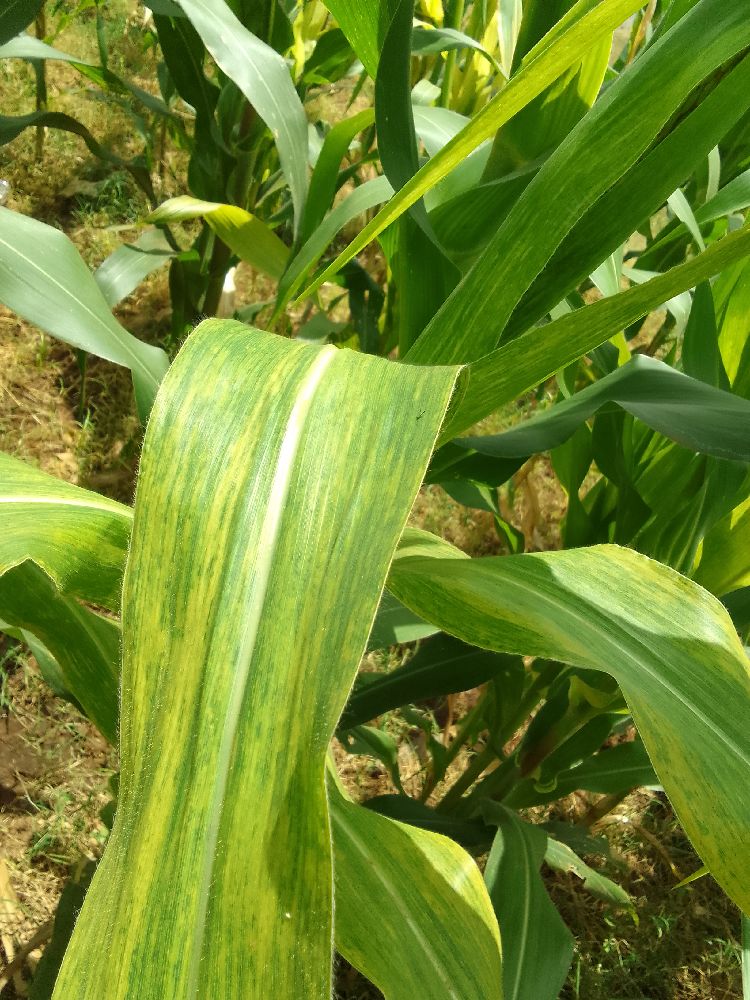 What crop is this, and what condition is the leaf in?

maize, maize lethal necrosis
